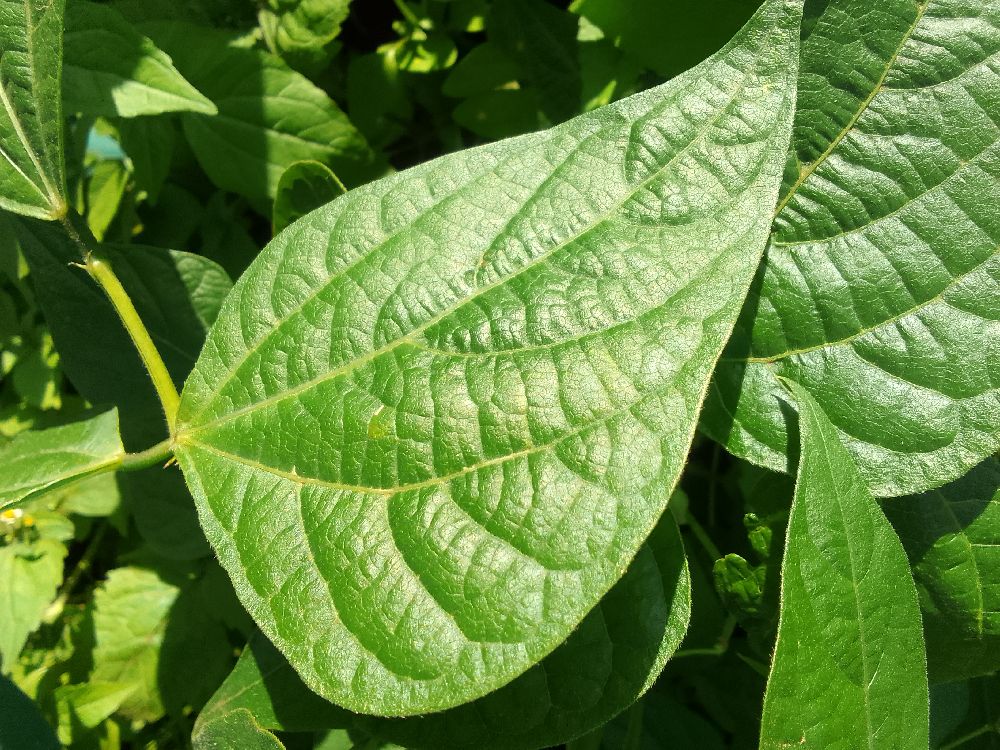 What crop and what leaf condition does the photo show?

common bean, healthy
